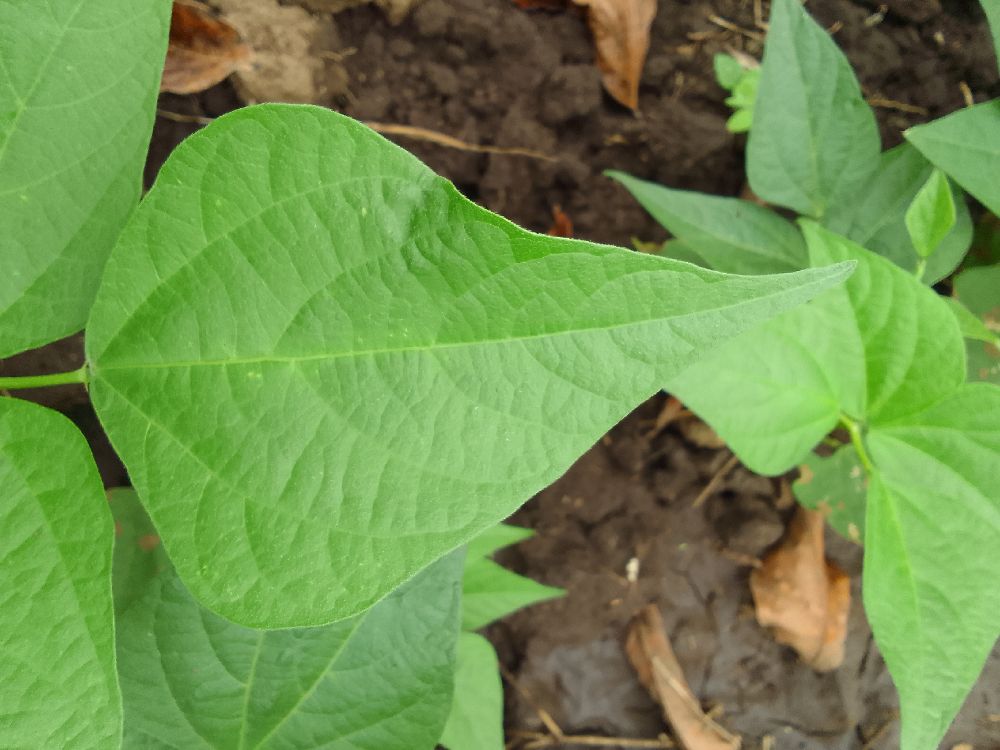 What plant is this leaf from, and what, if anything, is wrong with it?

common bean, healthy
